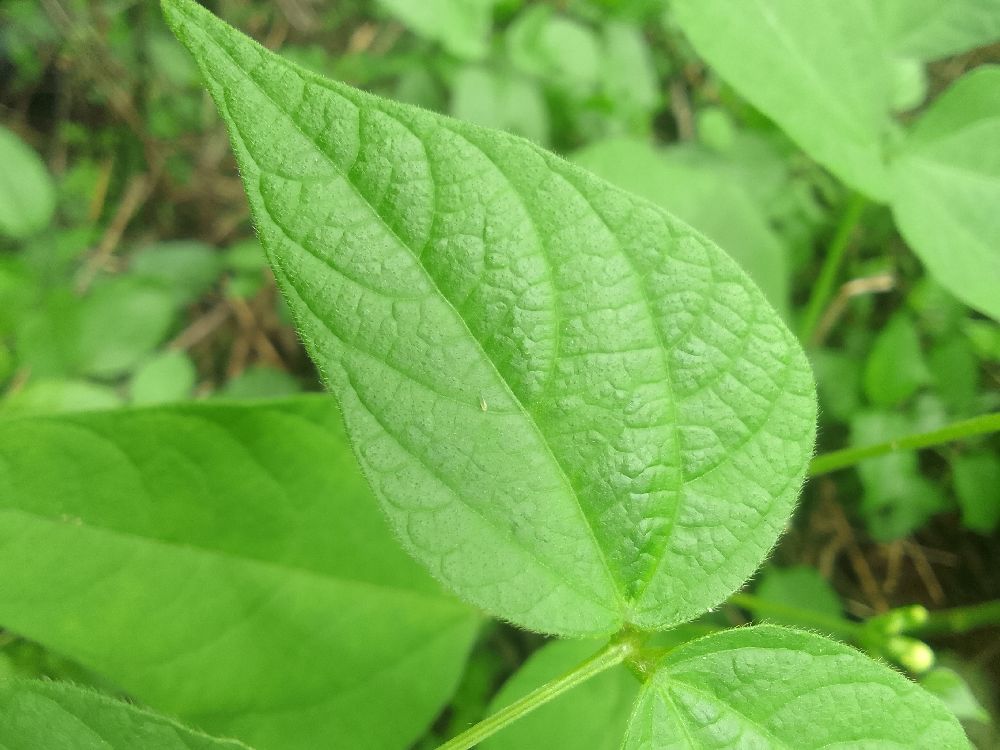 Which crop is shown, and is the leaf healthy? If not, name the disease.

common bean, healthy
